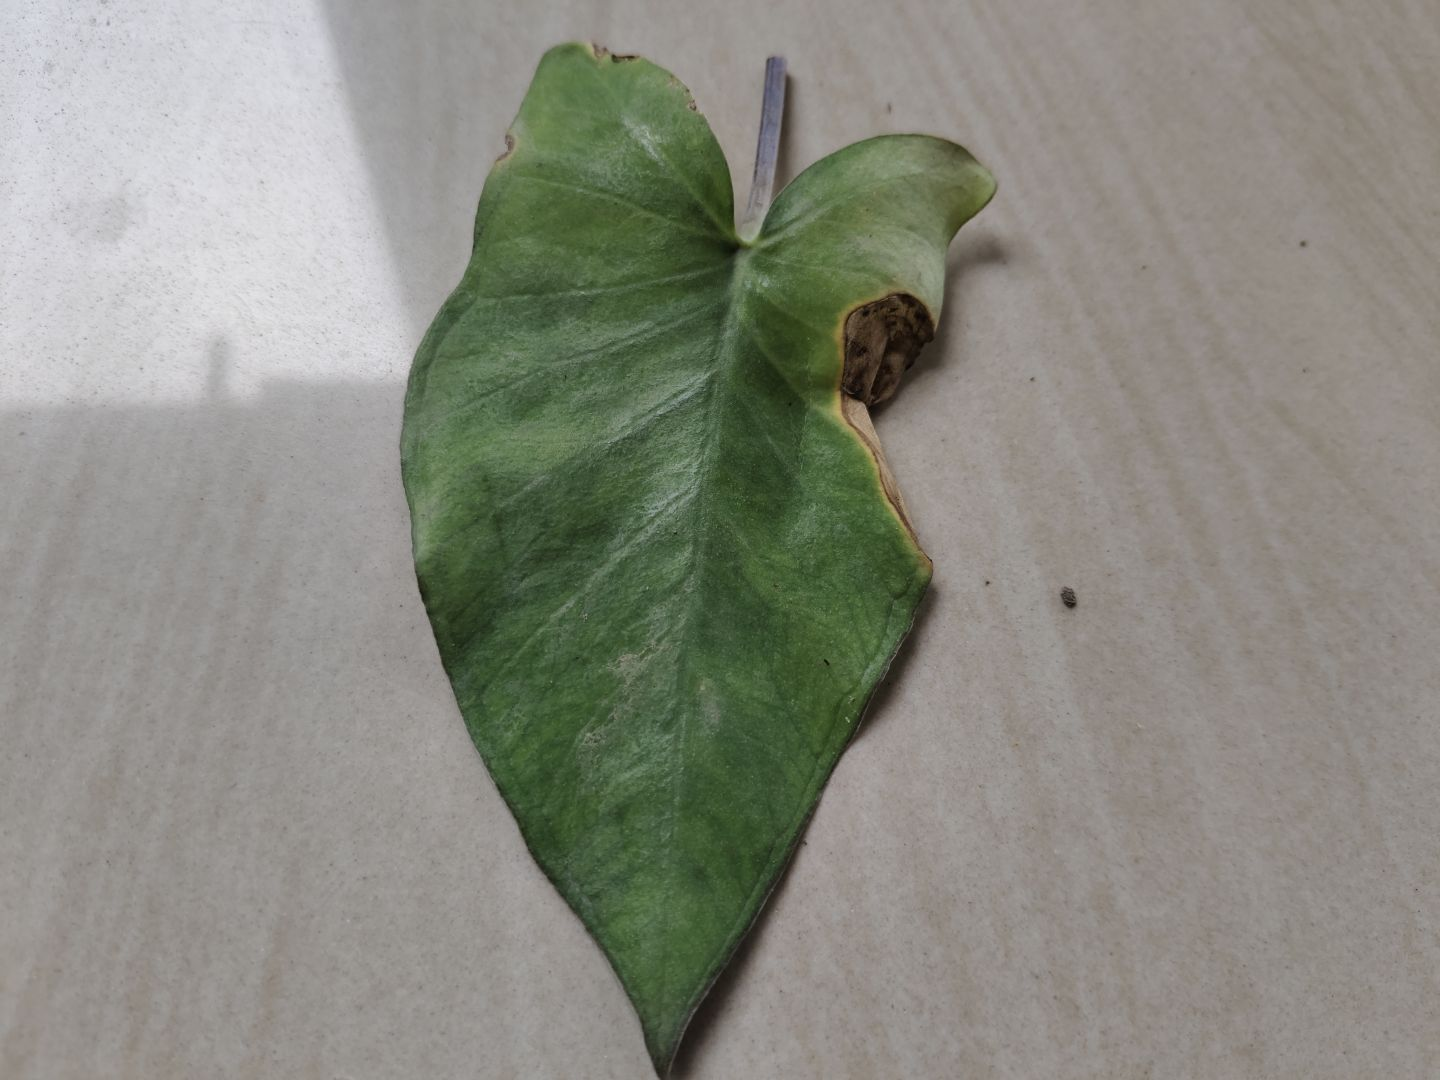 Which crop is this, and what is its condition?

taro, leaf blight
